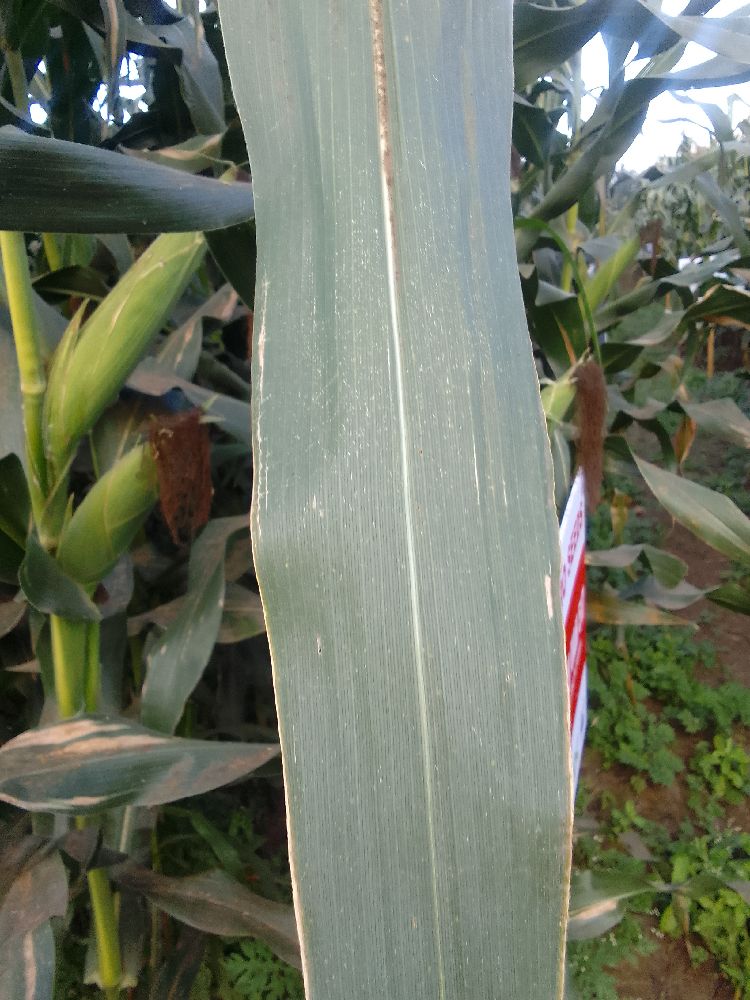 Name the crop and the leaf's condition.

maize, healthy
